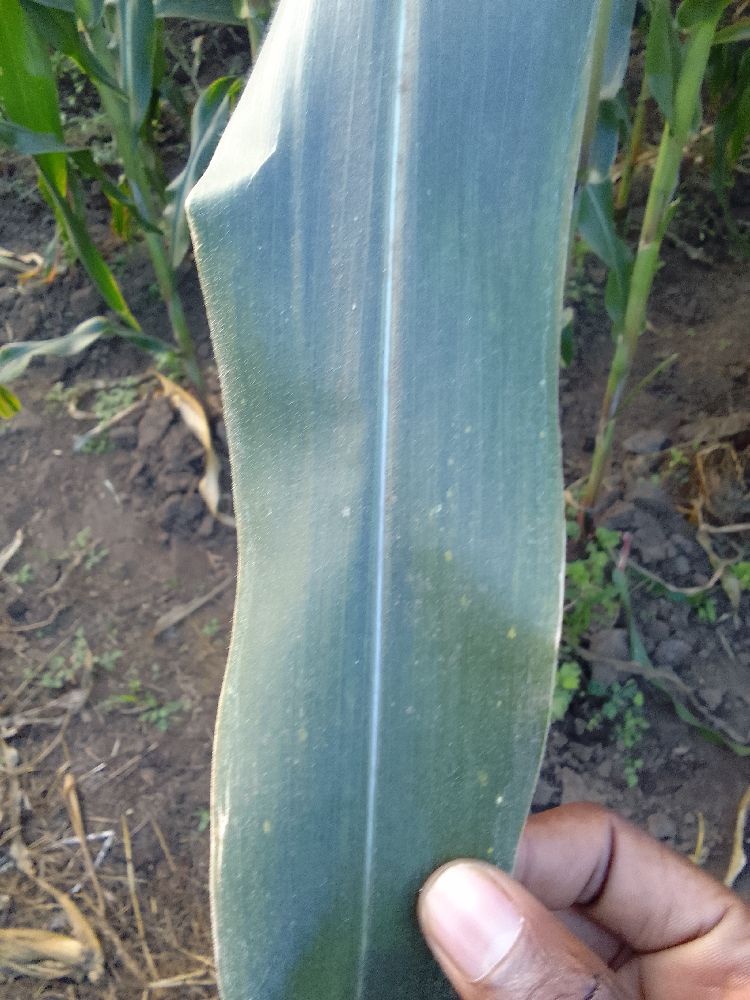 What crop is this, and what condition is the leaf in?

maize, healthy
